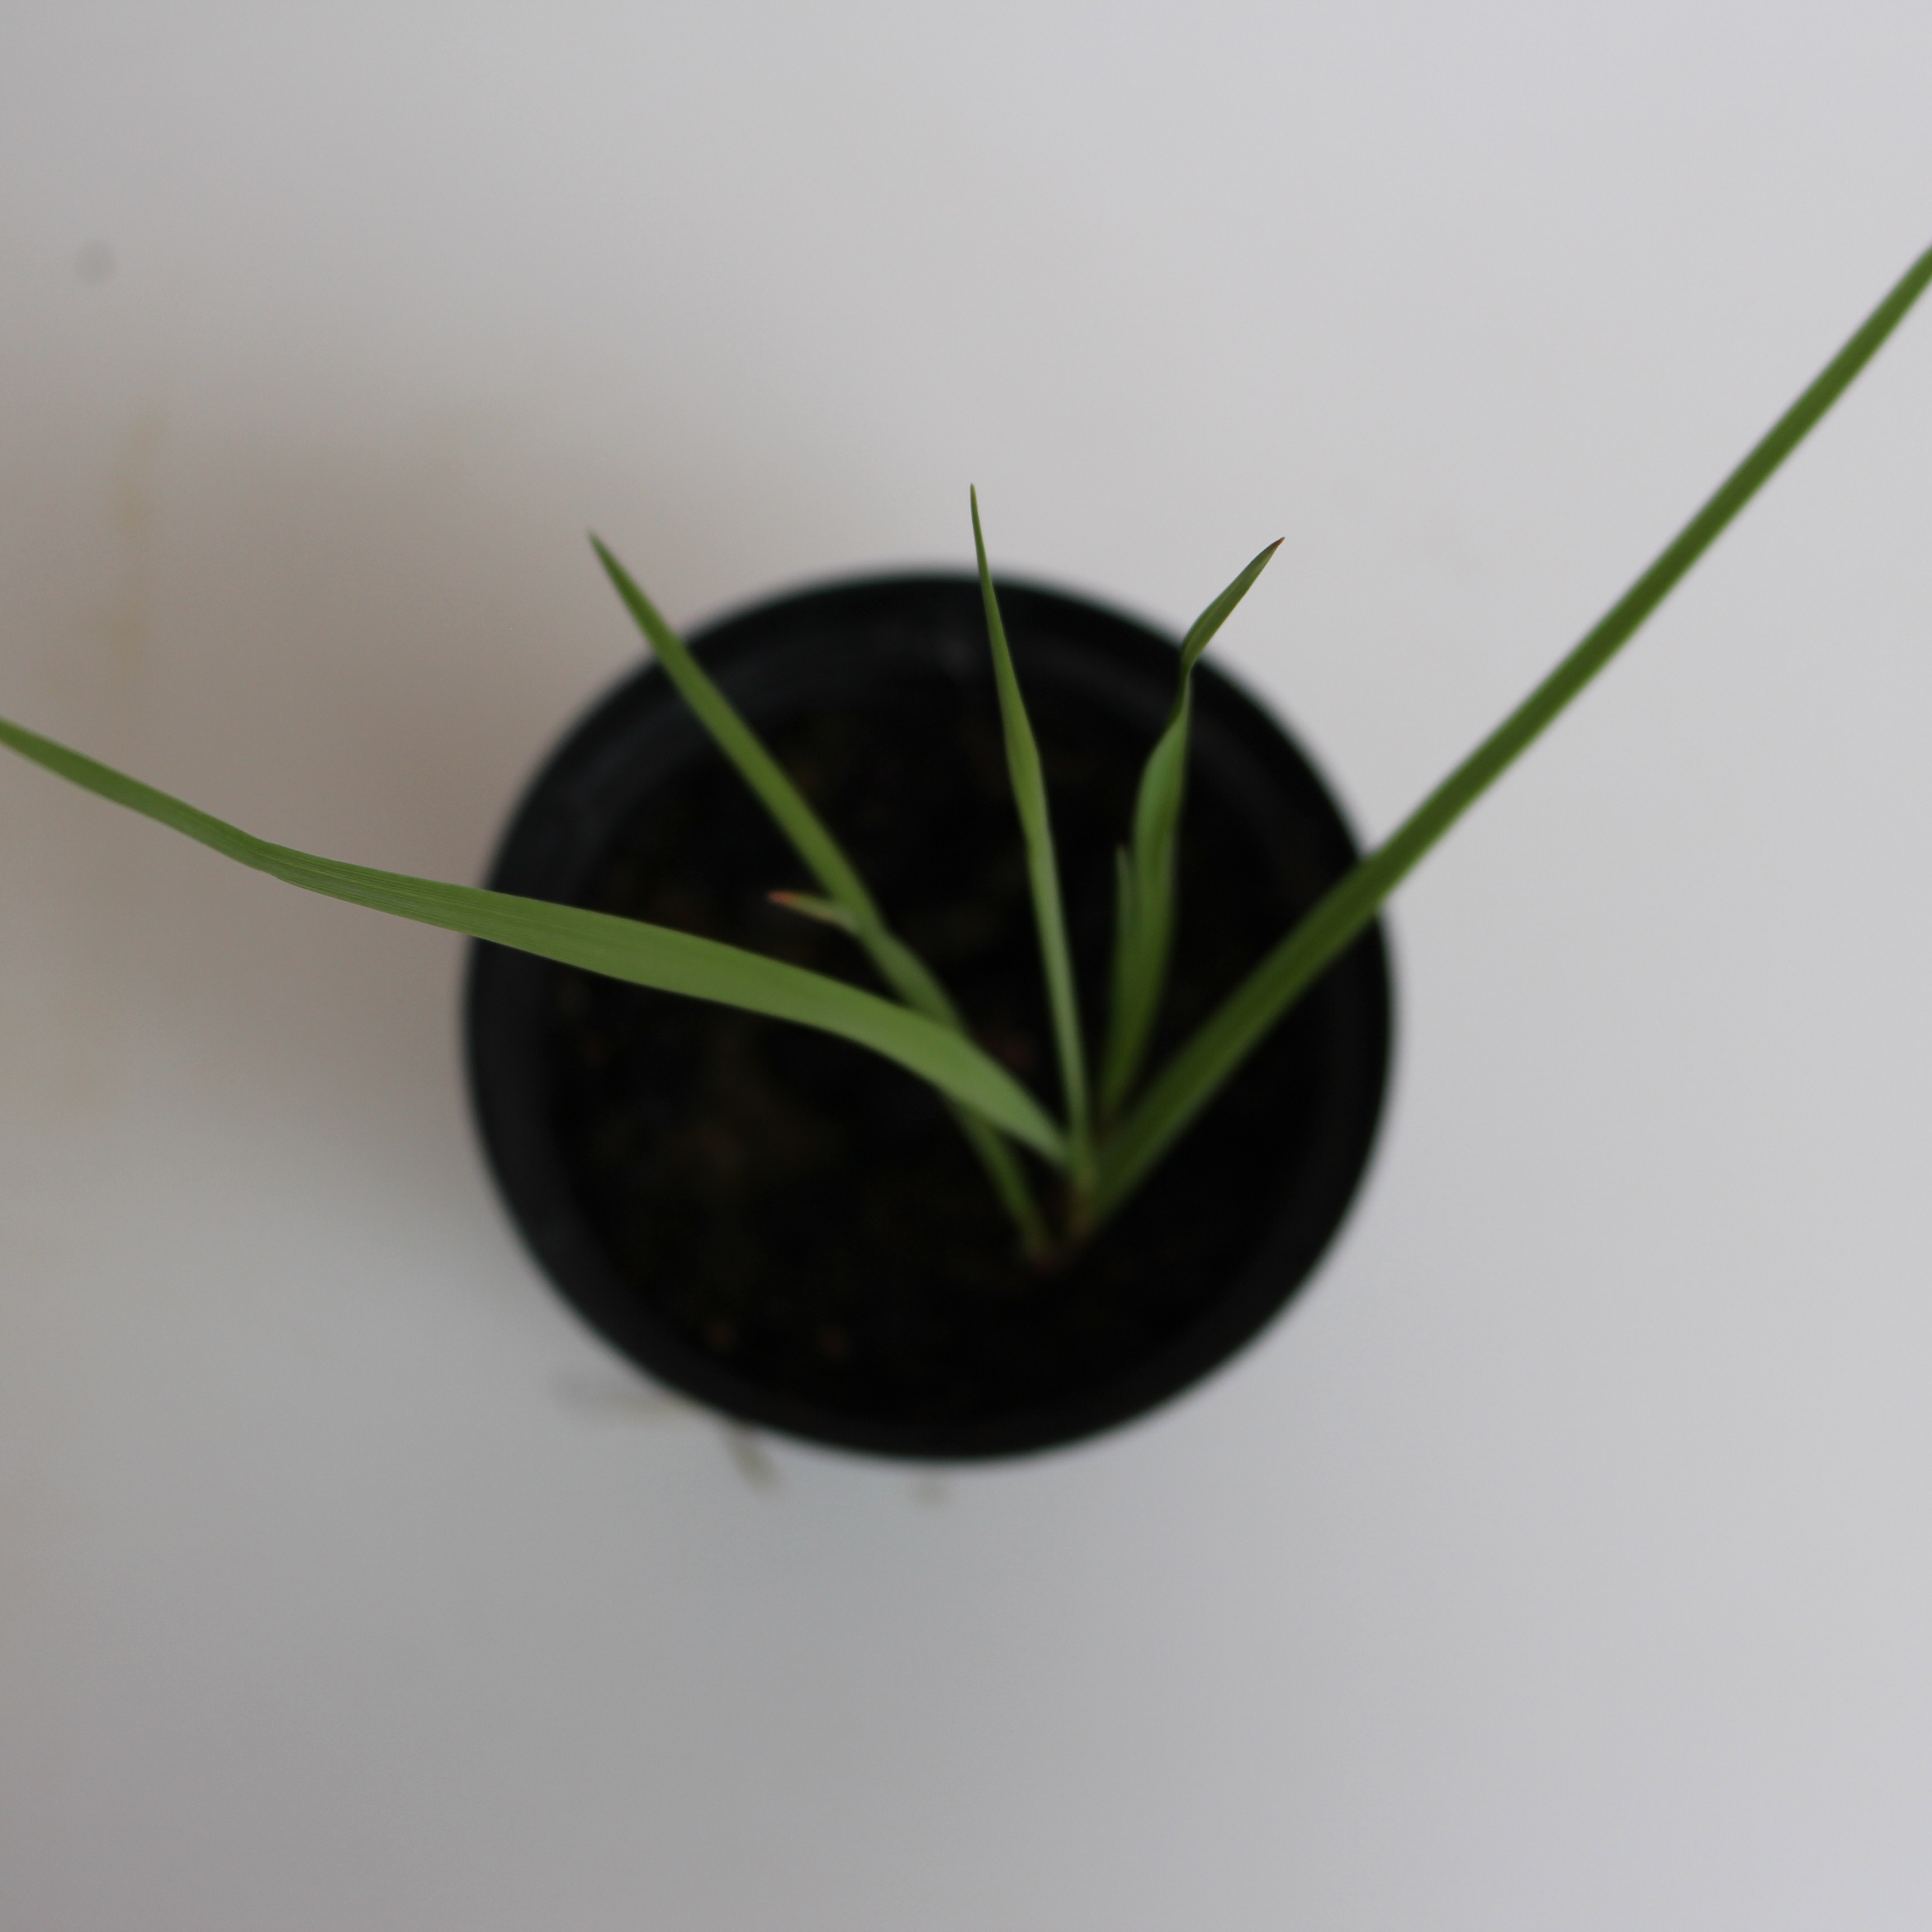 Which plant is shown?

Lolium multiflorum
